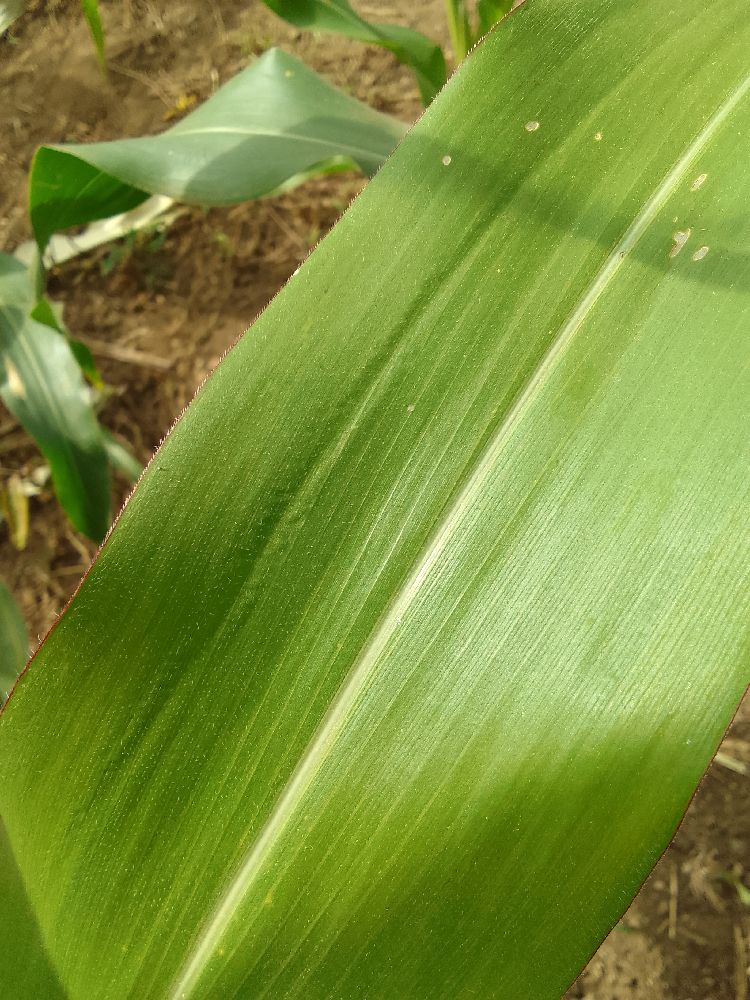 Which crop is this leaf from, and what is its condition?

maize, healthy
